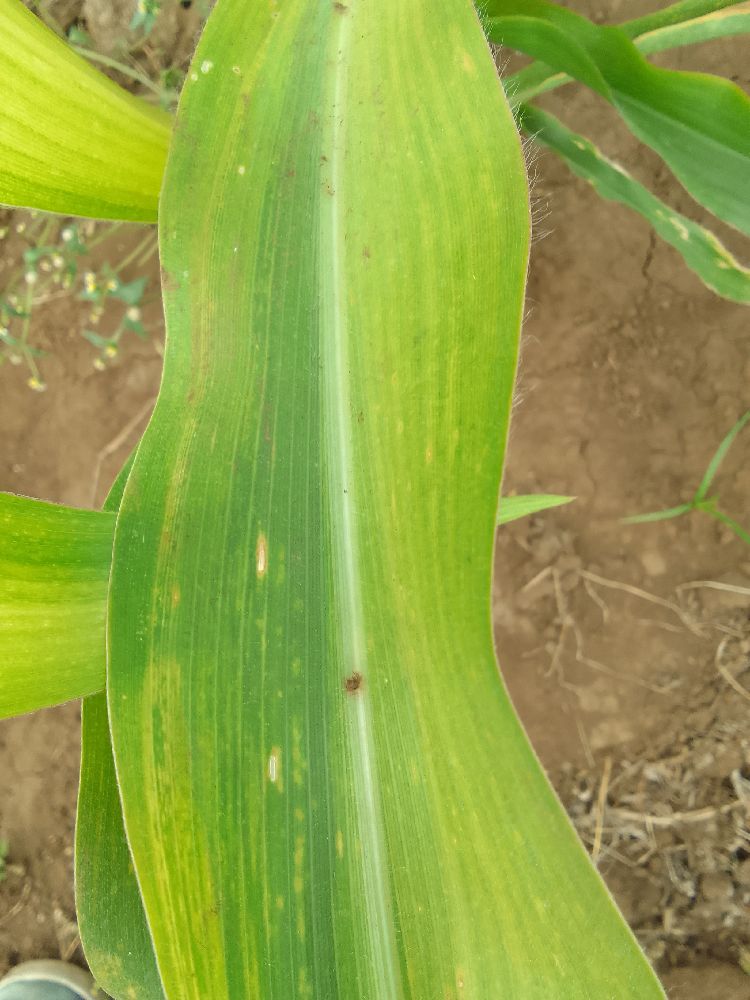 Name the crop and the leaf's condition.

maize, maize lethal necrosis
